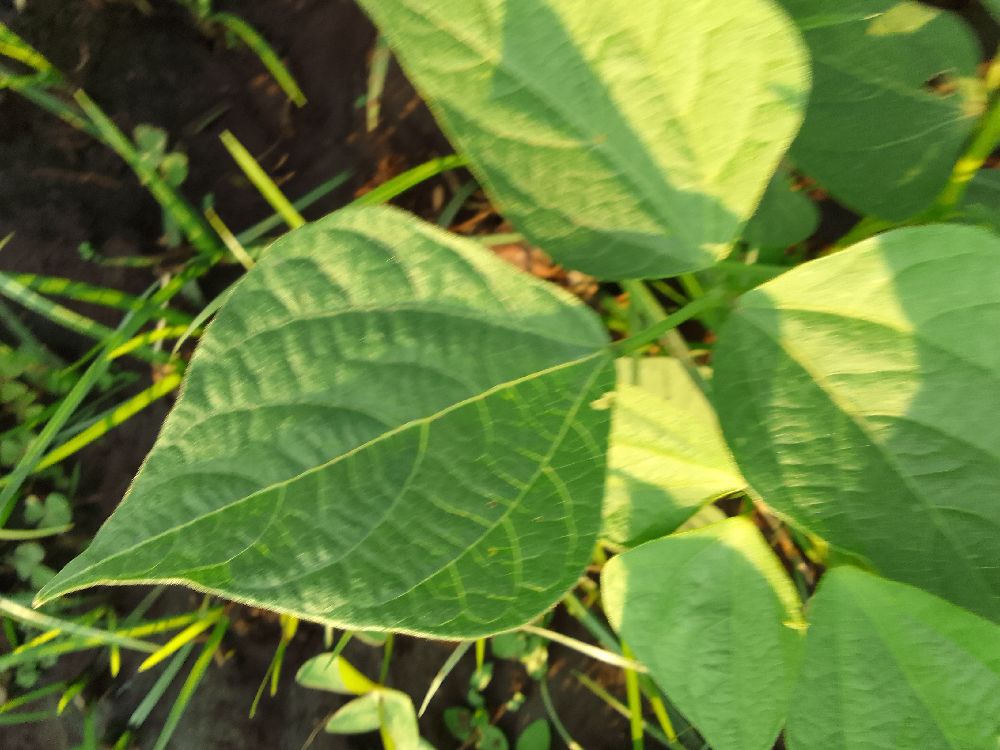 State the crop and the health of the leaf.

common bean, healthy
